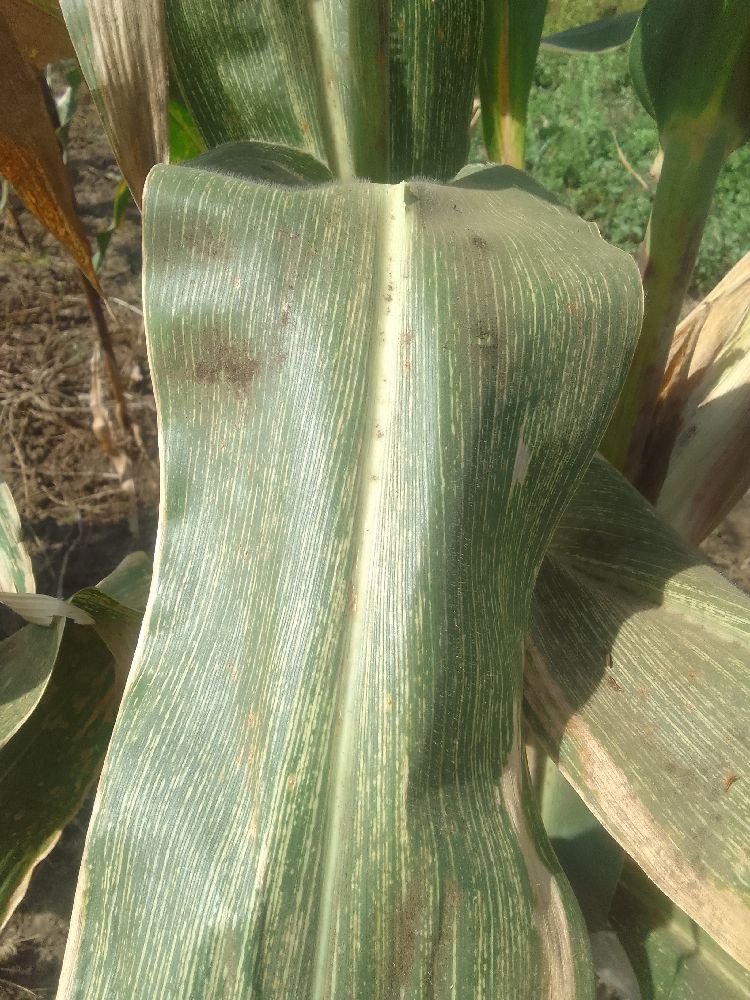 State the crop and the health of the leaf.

maize, maize streak virus
